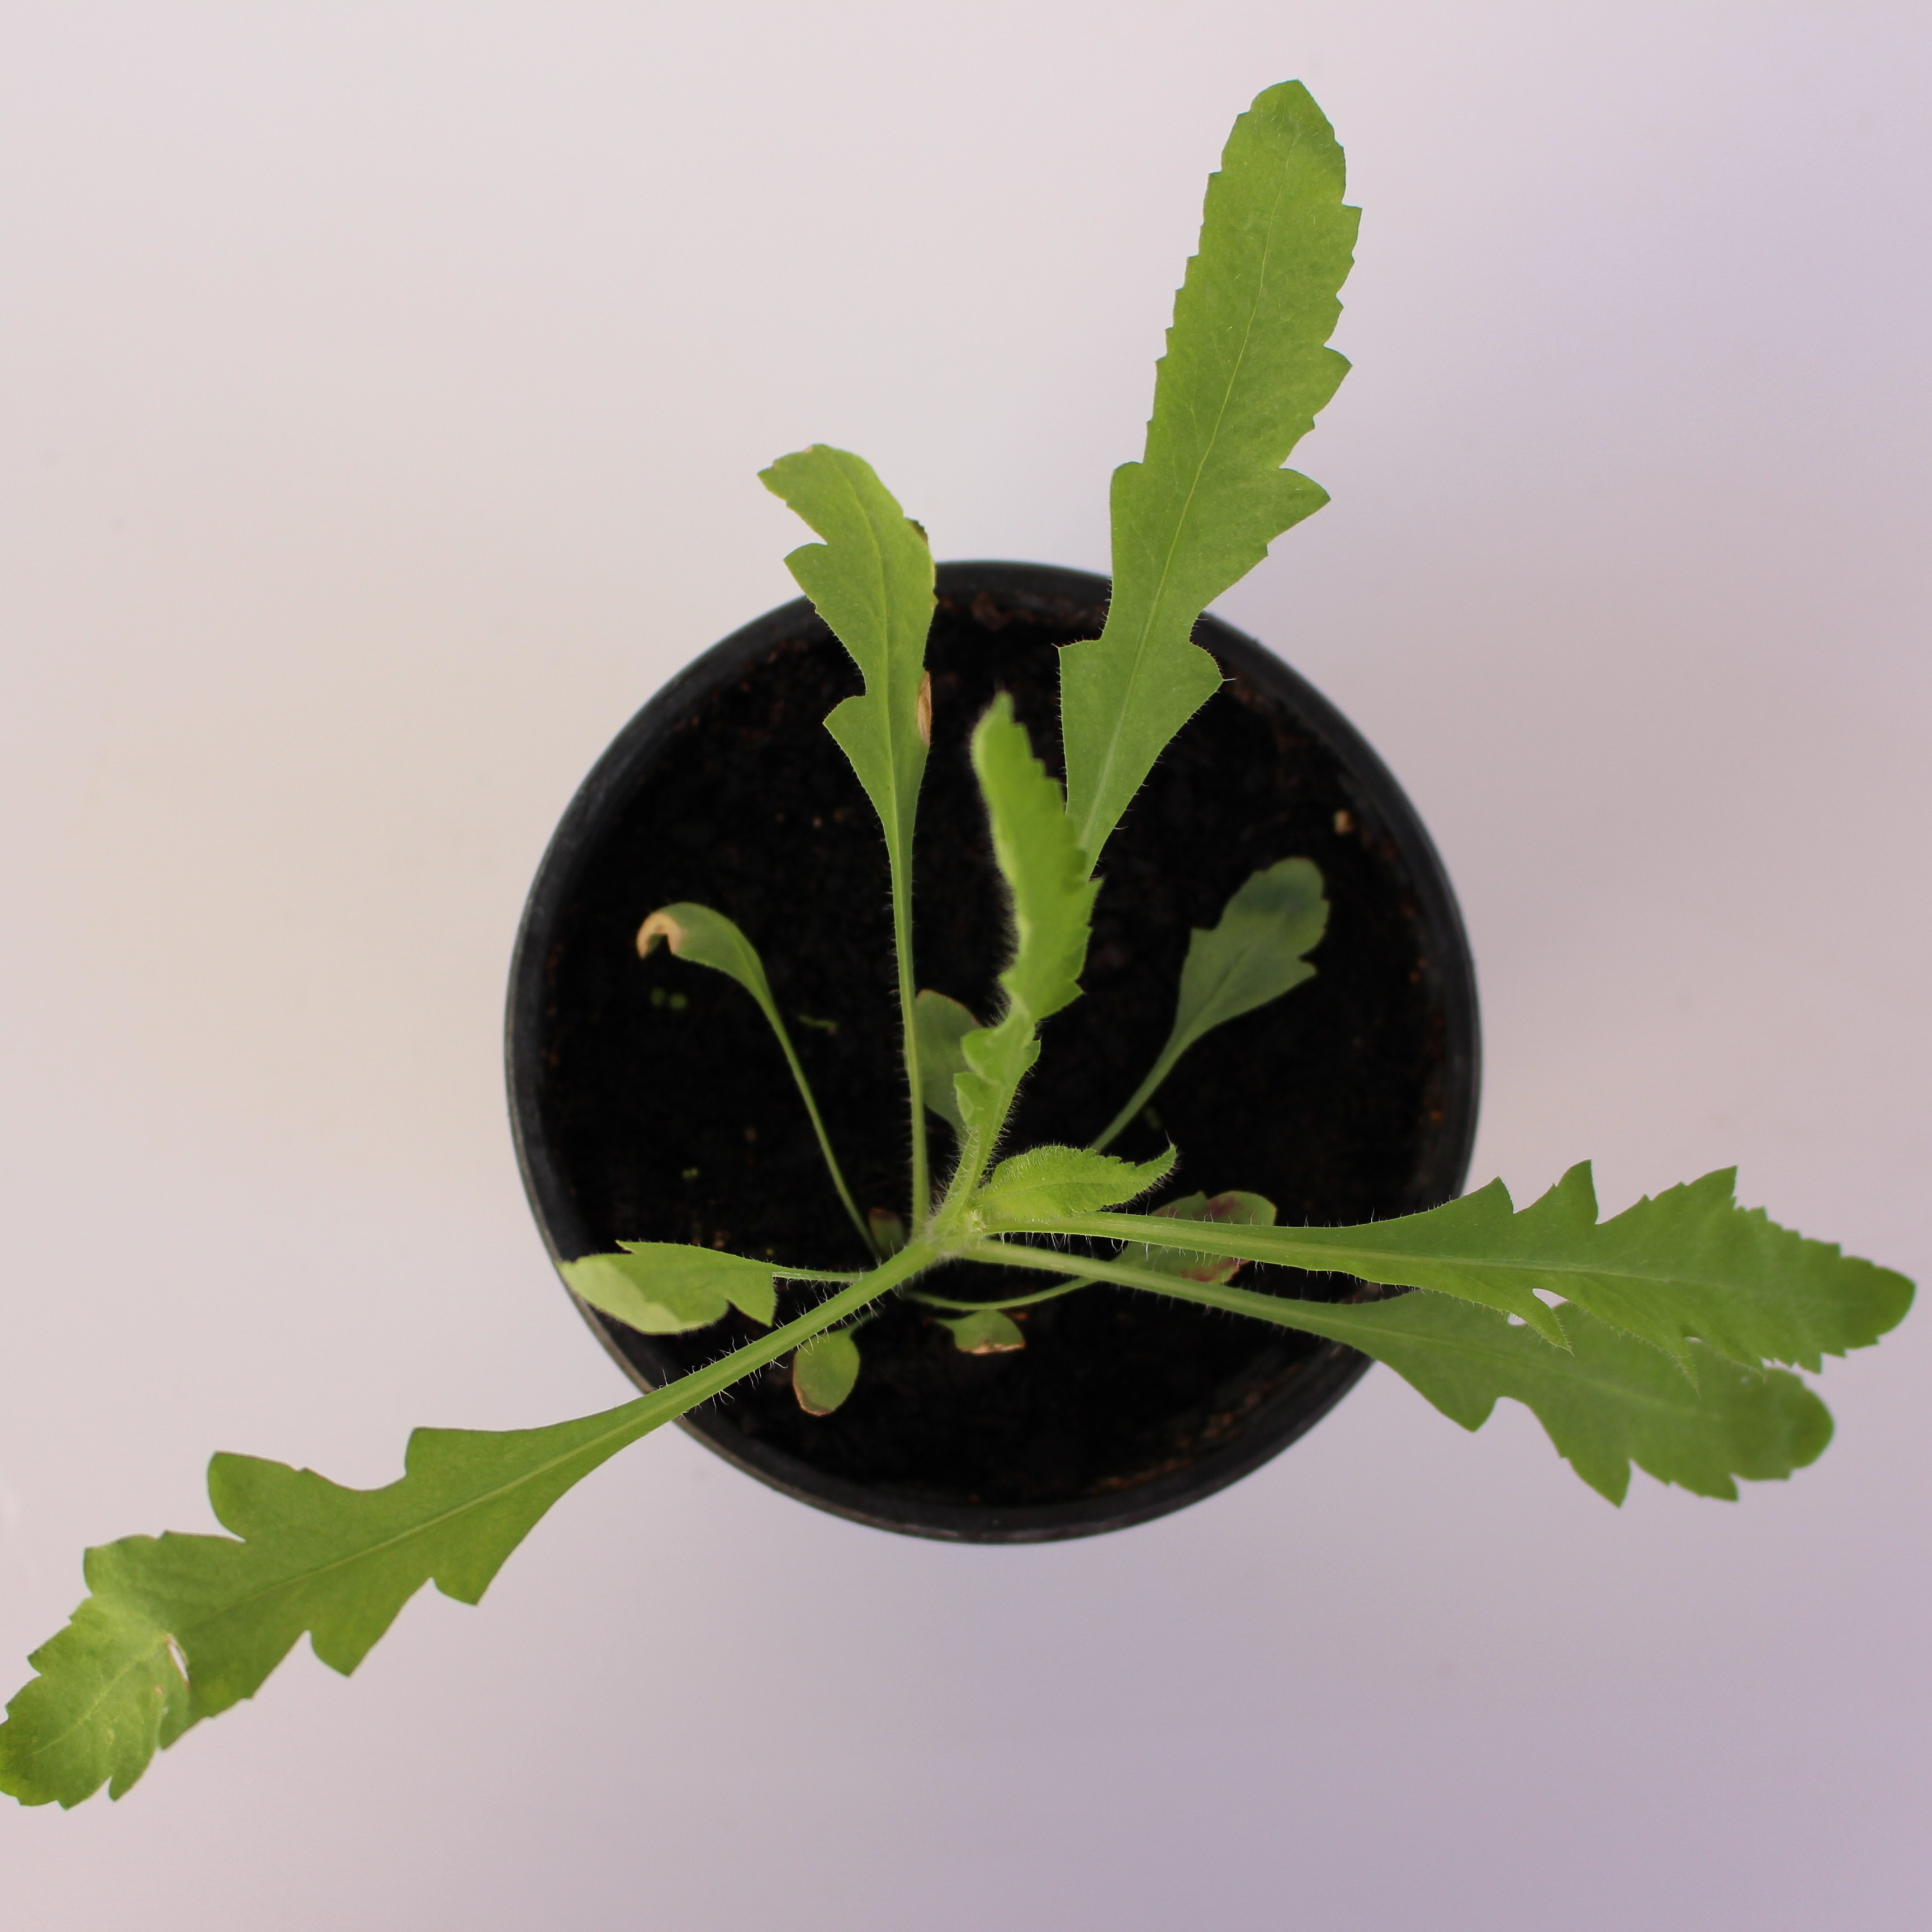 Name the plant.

Papaver rhoeas
